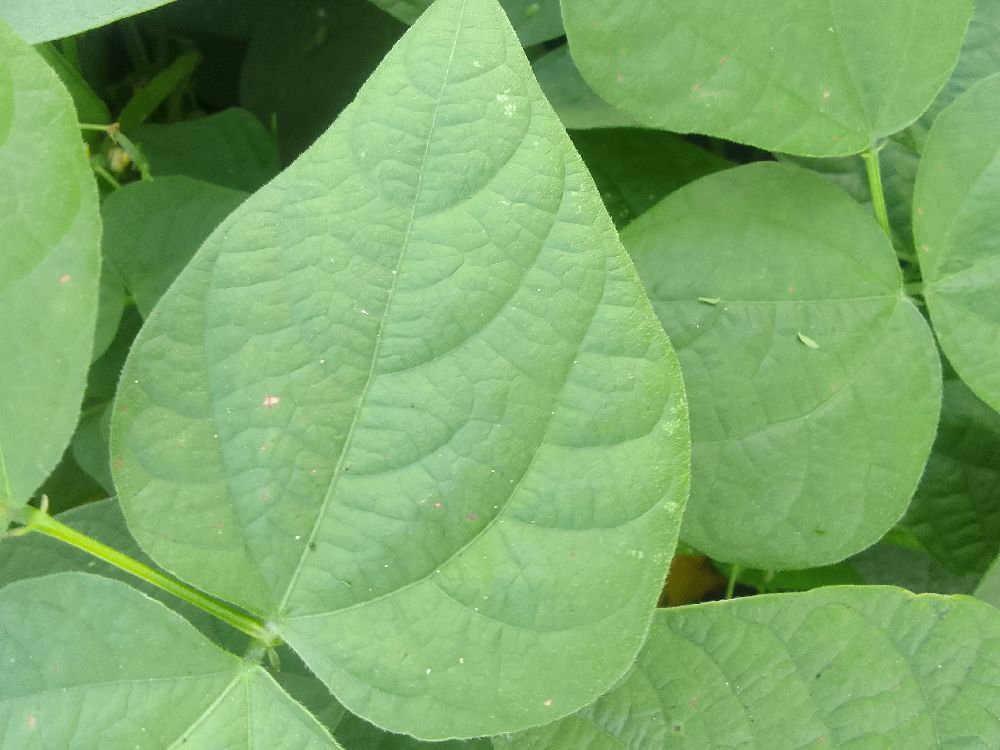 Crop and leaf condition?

common bean, healthy
